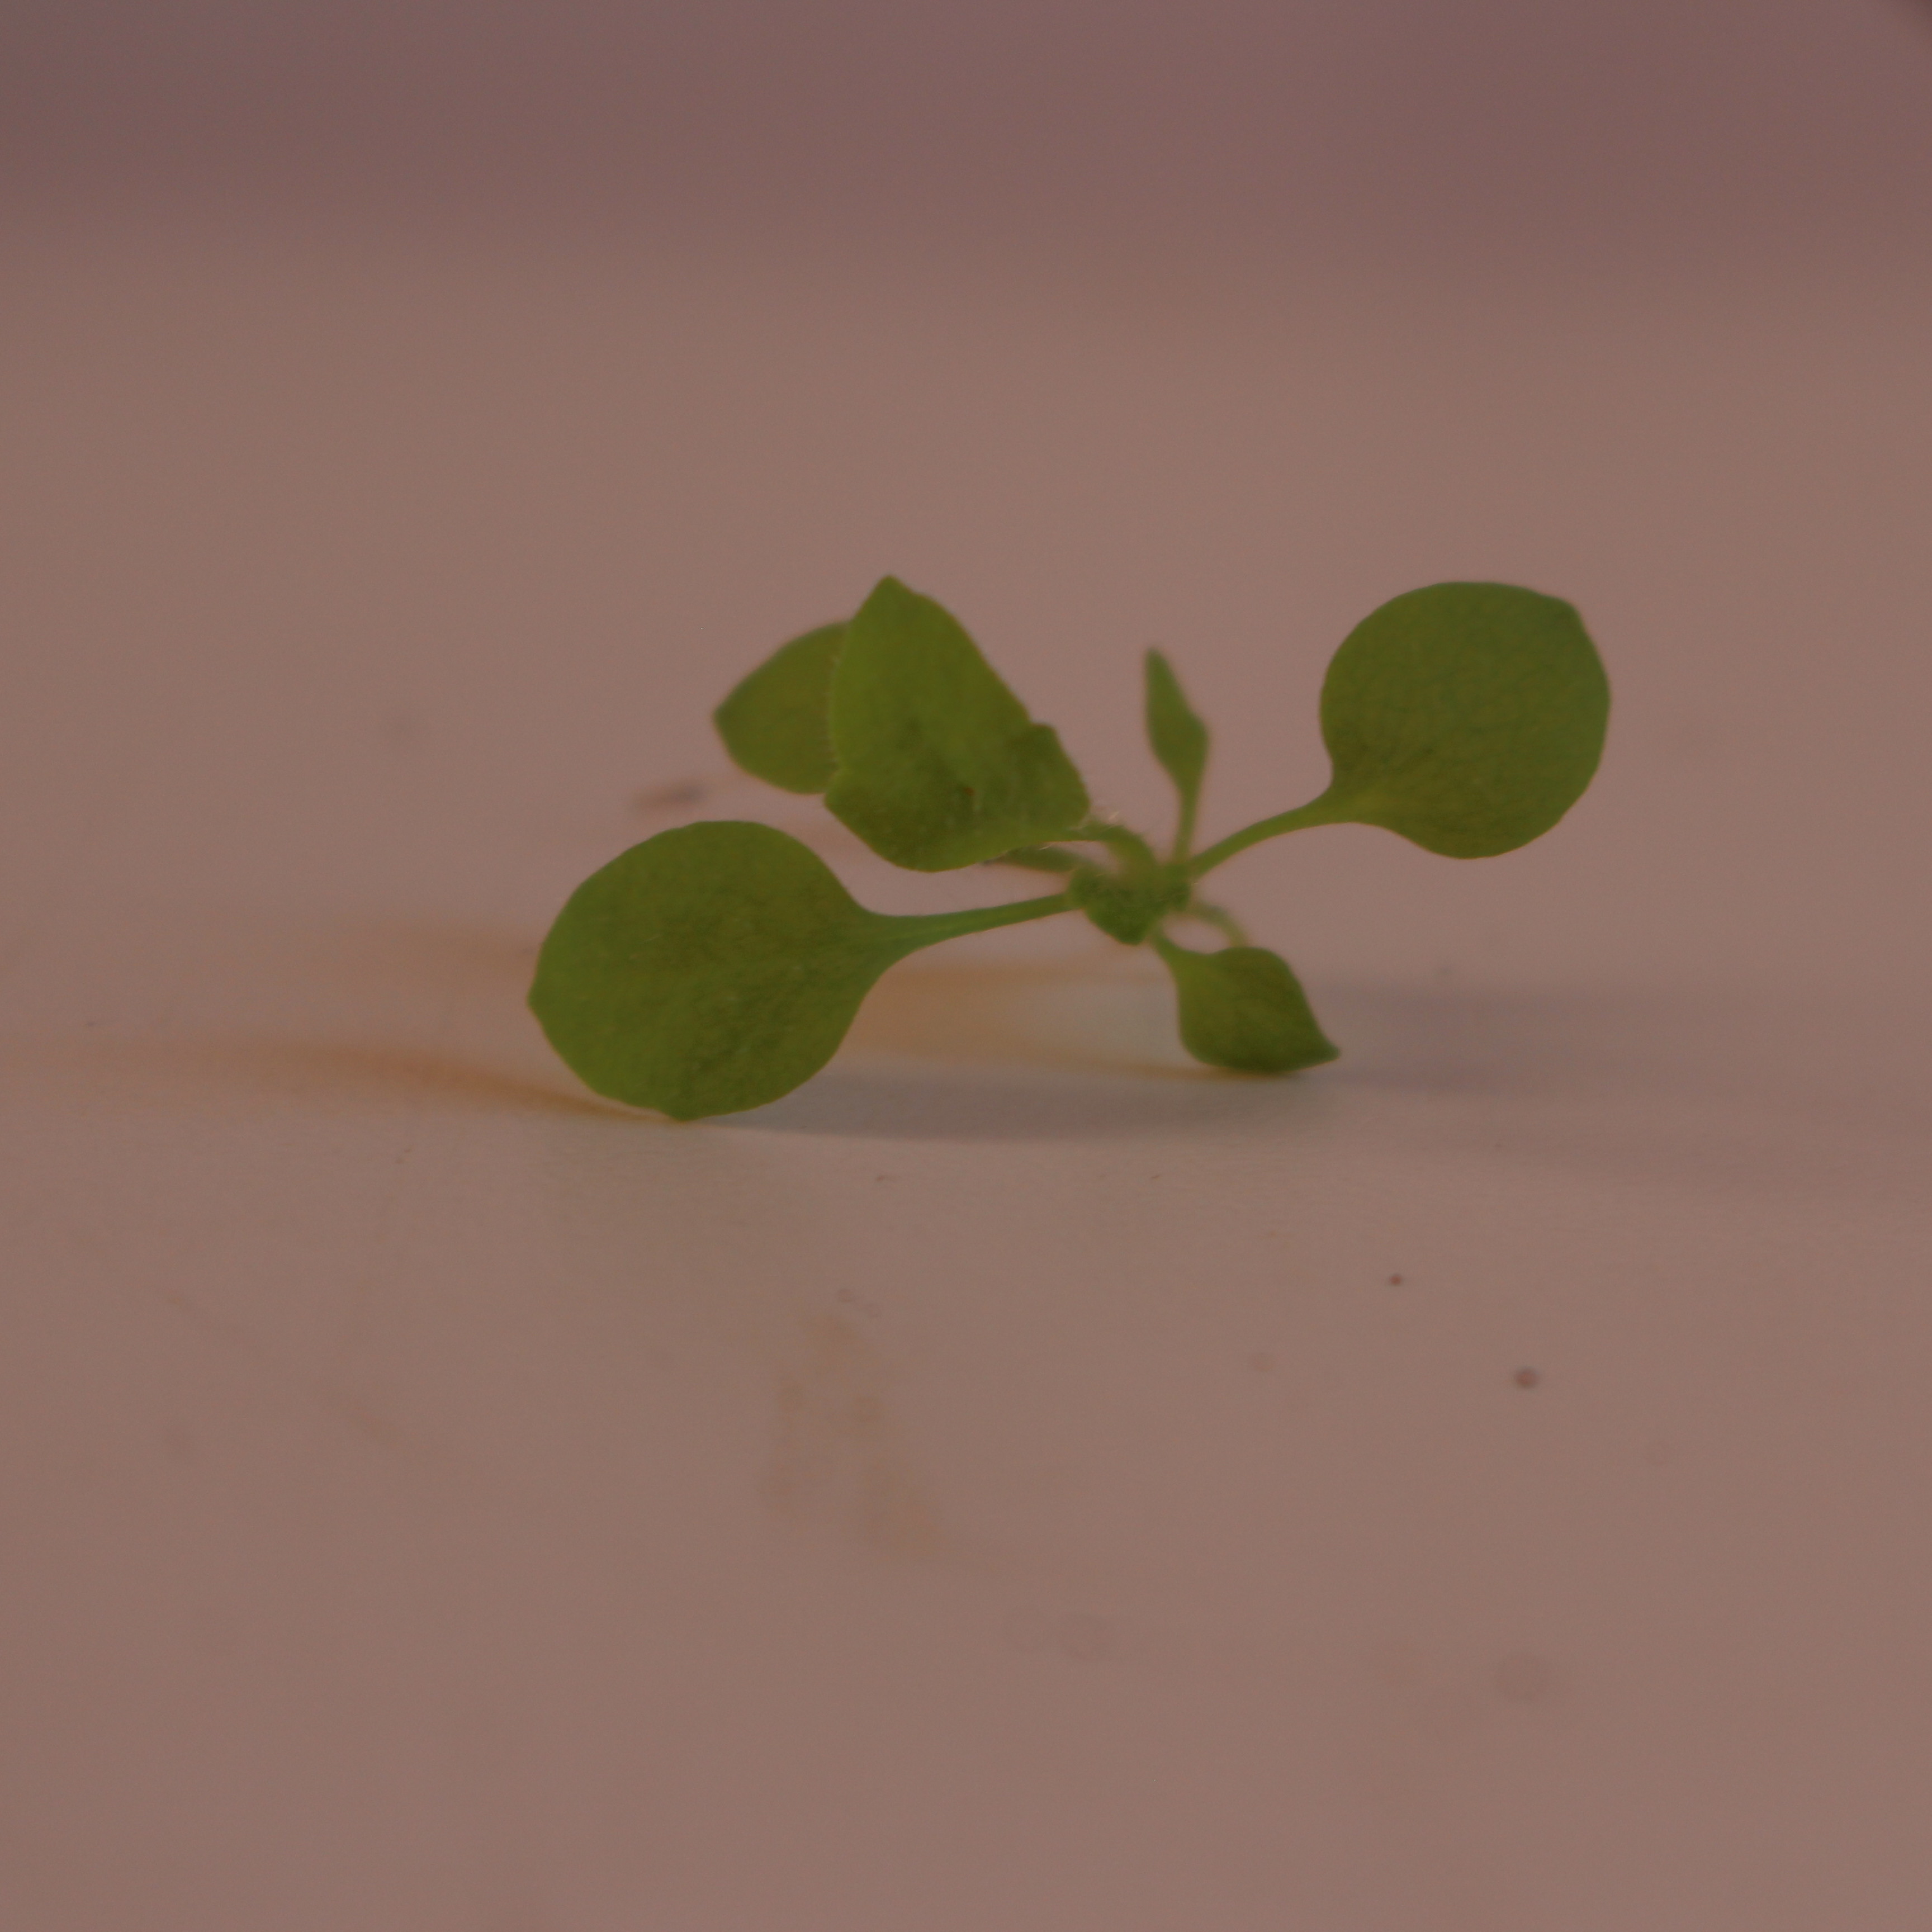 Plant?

Papaver rhoeas
